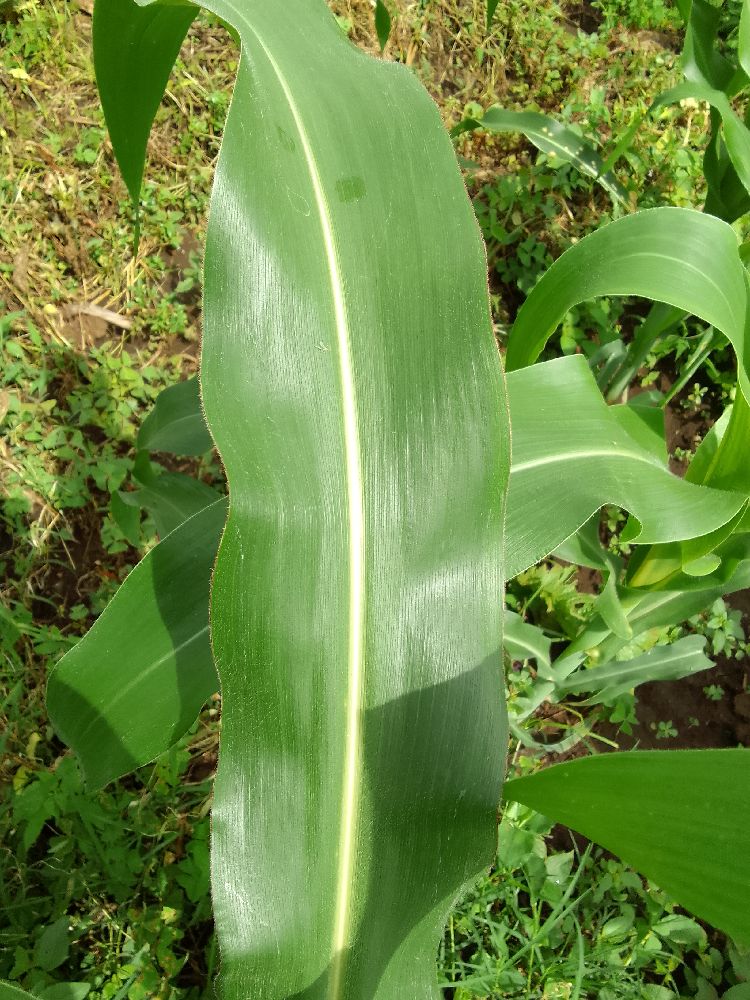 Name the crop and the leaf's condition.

maize, healthy
